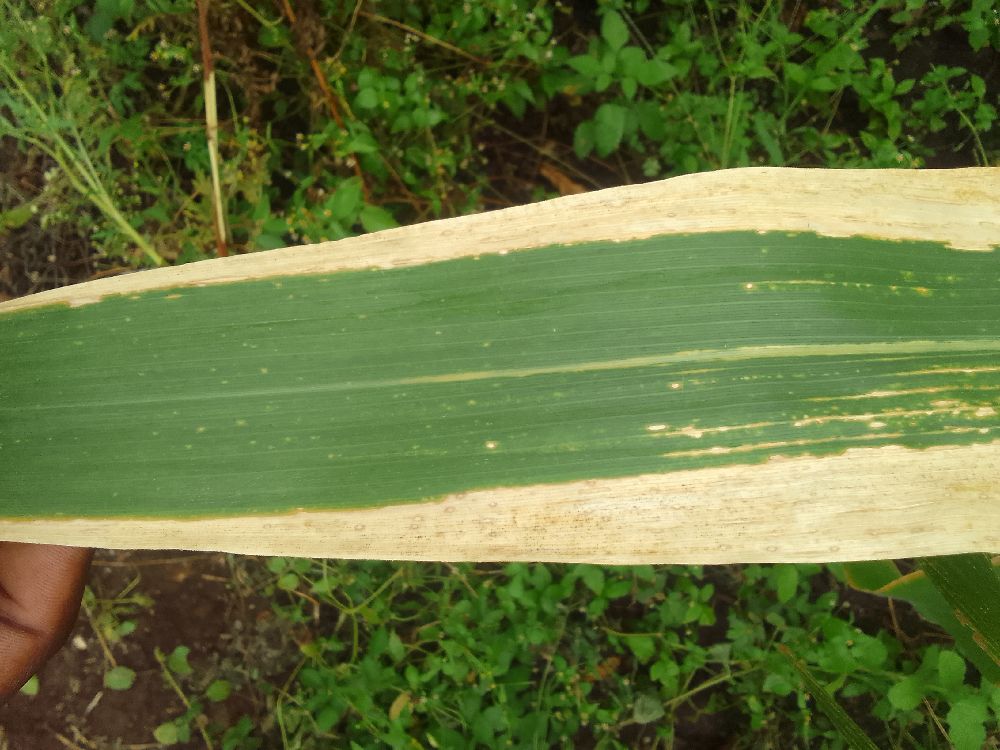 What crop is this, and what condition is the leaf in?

maize, maize lethal necrosis
